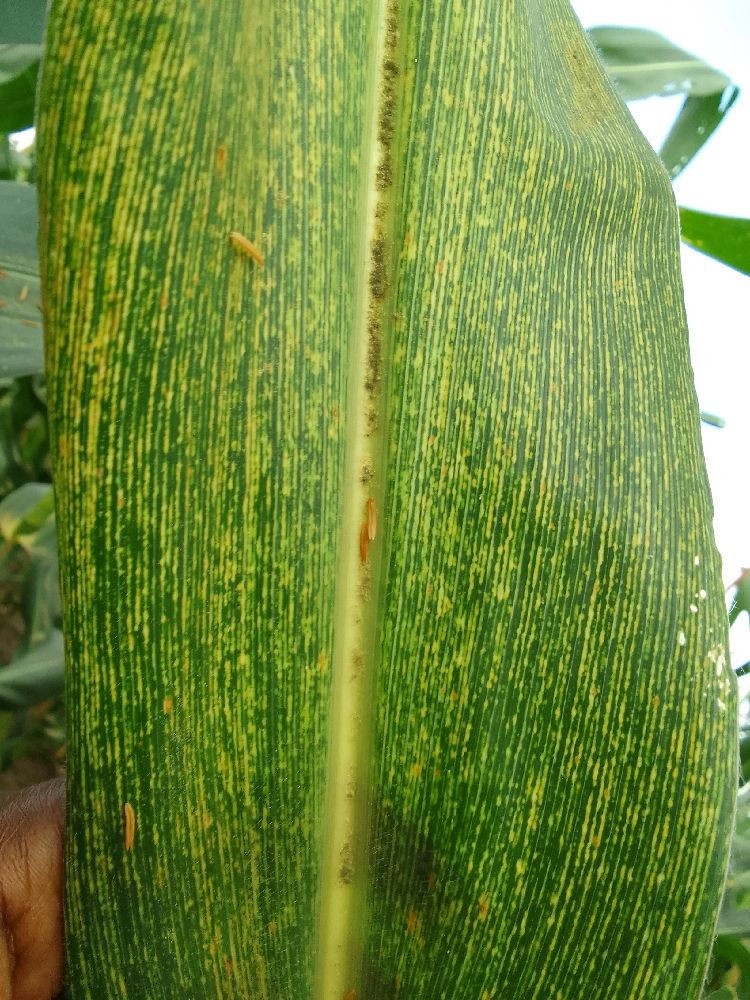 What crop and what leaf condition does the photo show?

maize, maize streak virus
